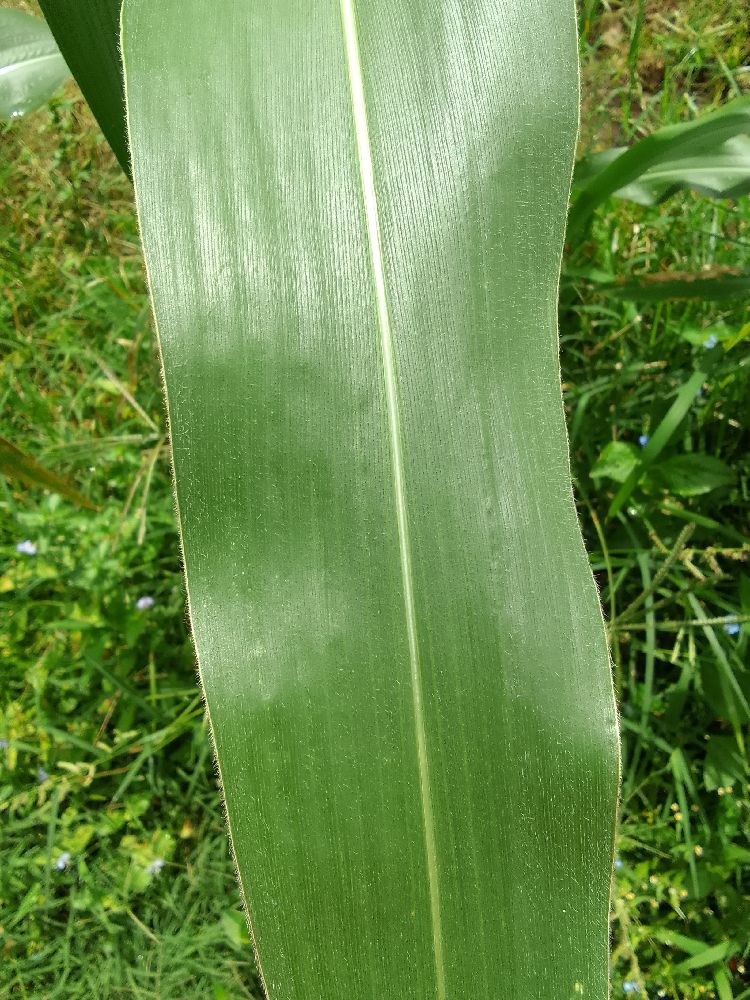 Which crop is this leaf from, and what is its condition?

maize, healthy
